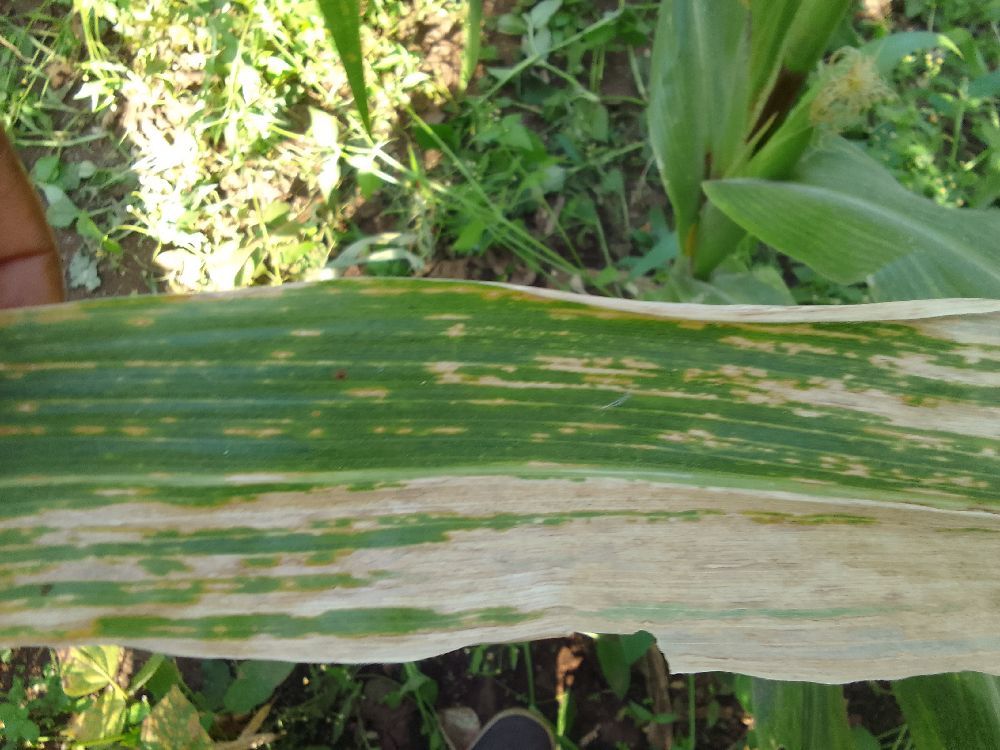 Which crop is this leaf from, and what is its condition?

maize, maize lethal necrosis
